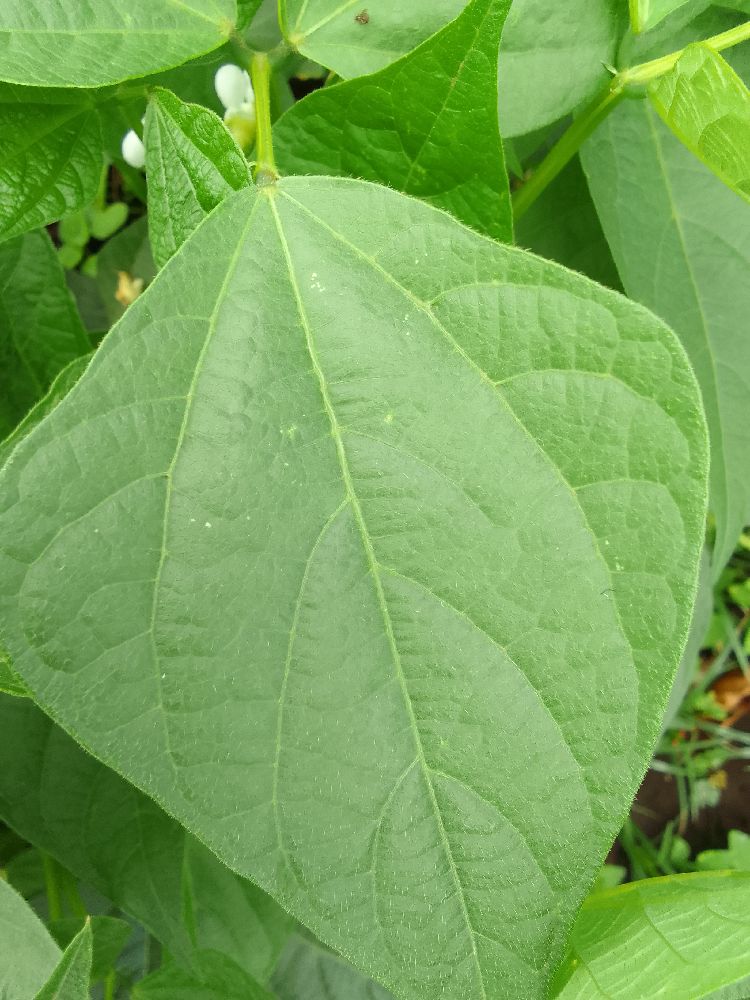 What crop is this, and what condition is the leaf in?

common bean, healthy
